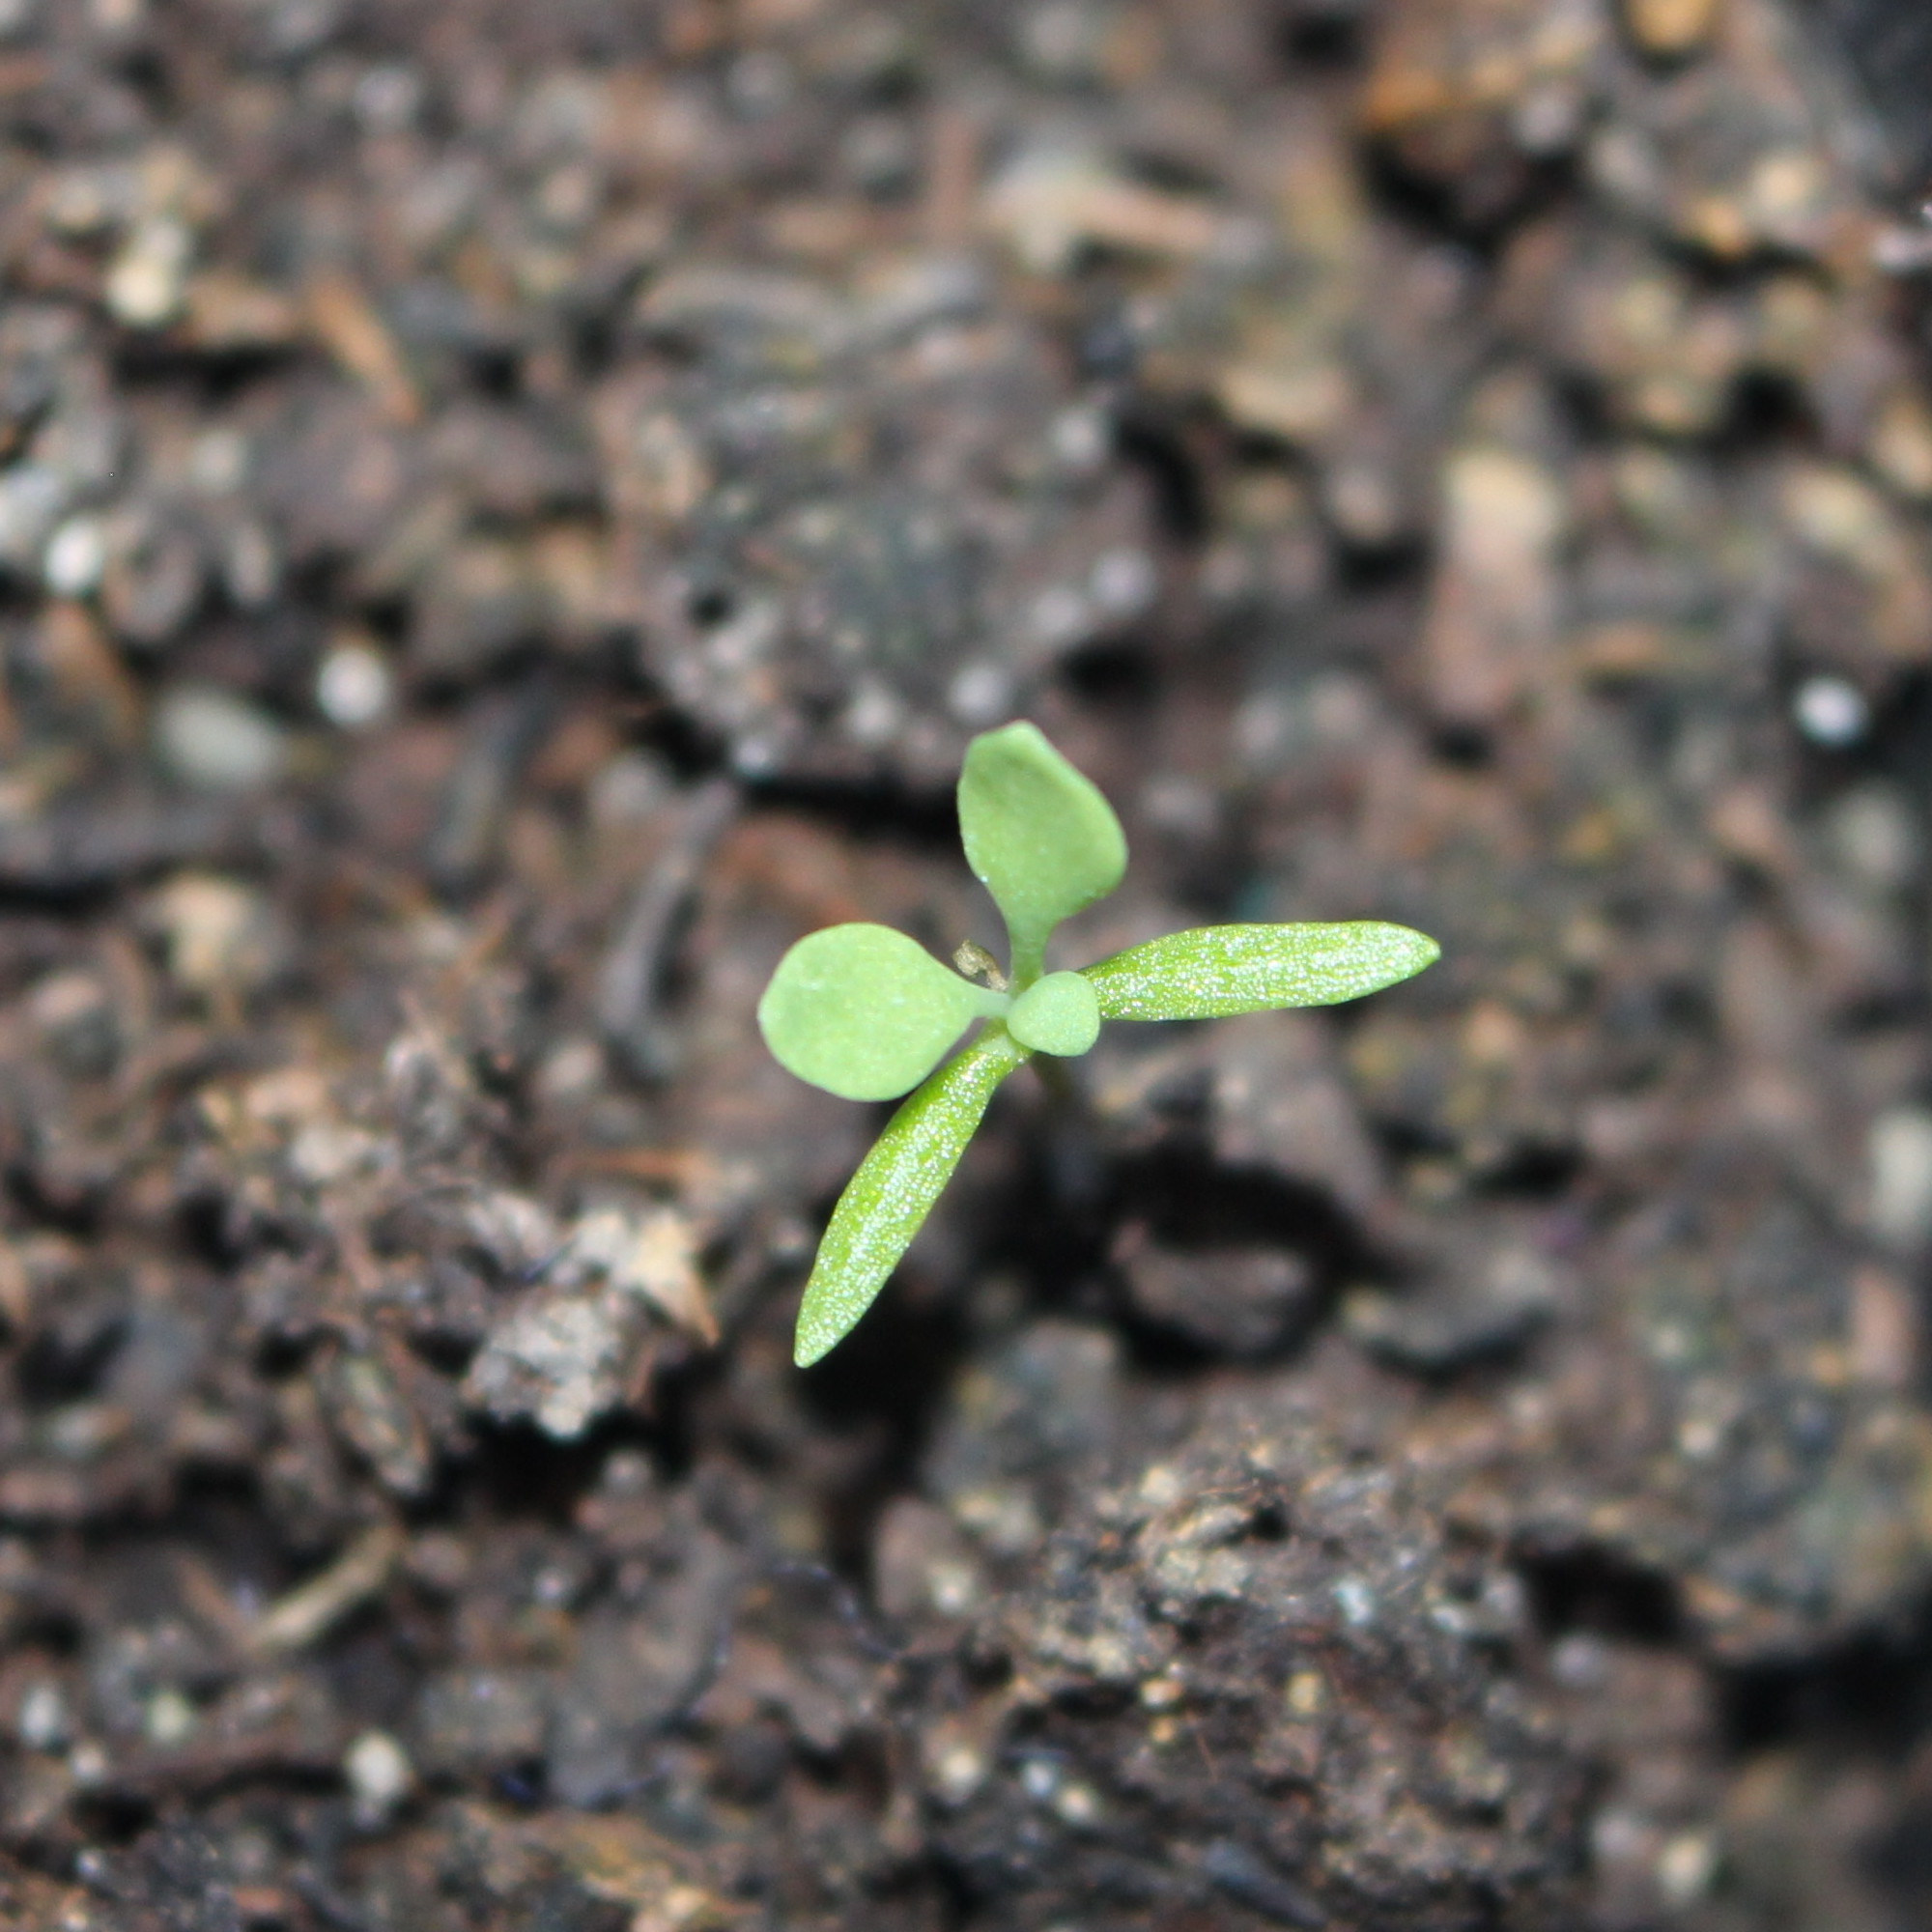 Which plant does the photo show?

Papaver rhoeas
